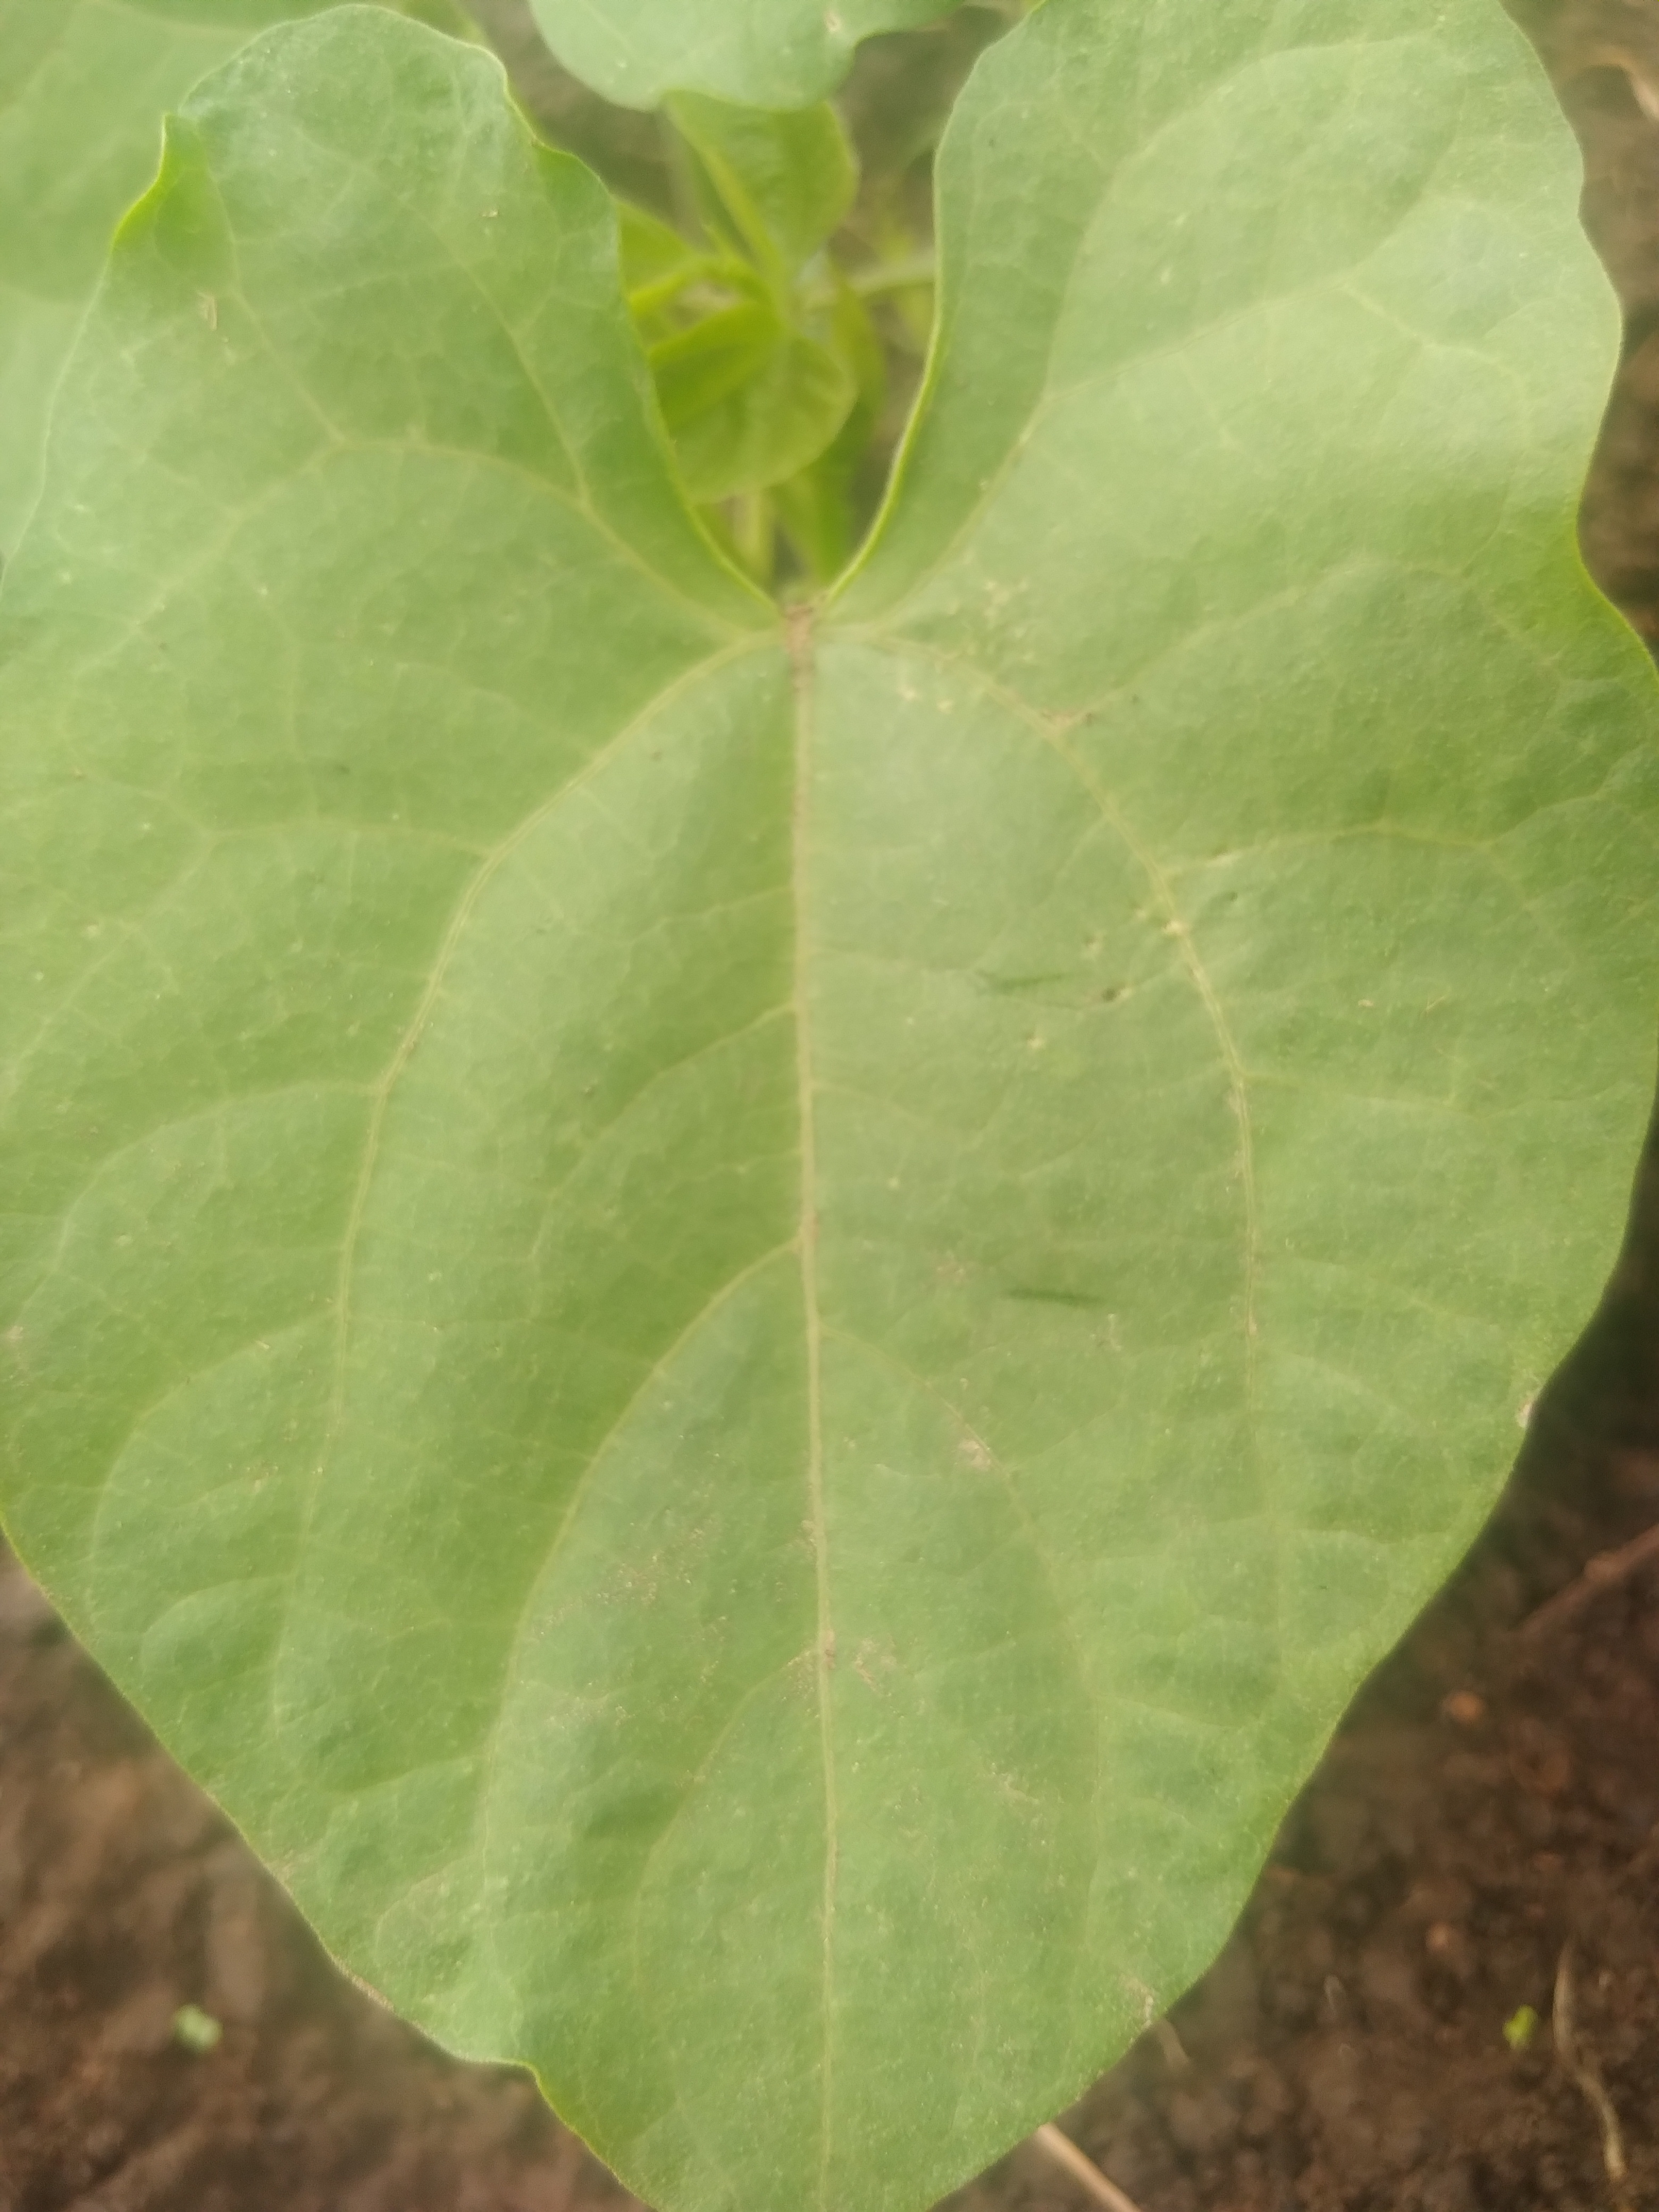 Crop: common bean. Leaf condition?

healthy
